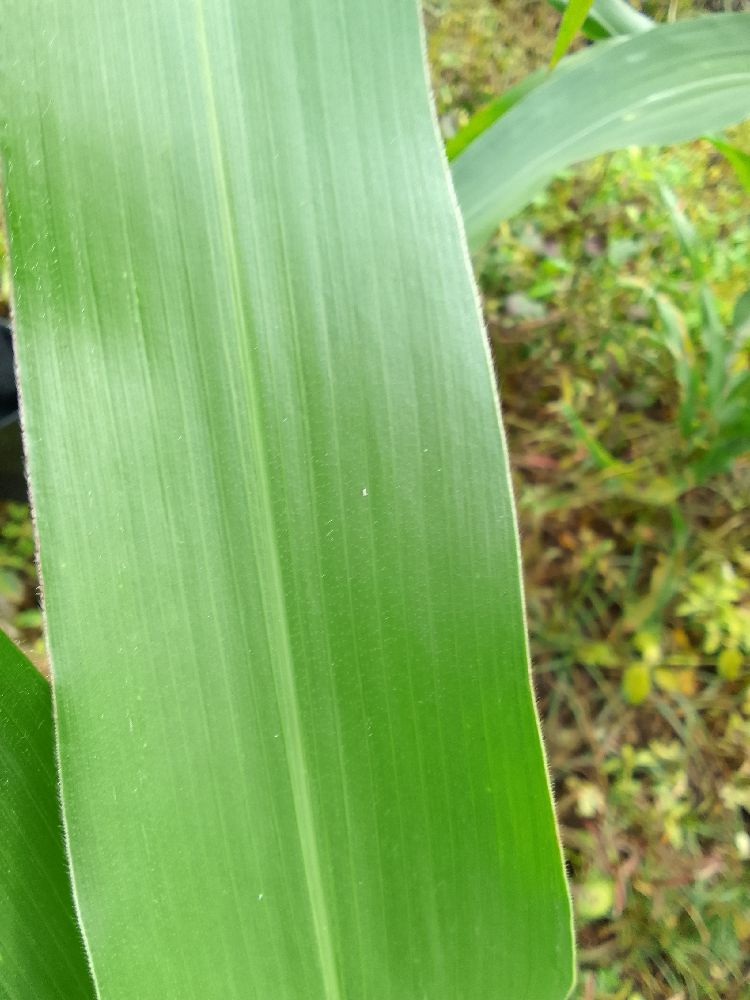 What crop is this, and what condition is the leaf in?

maize, healthy
